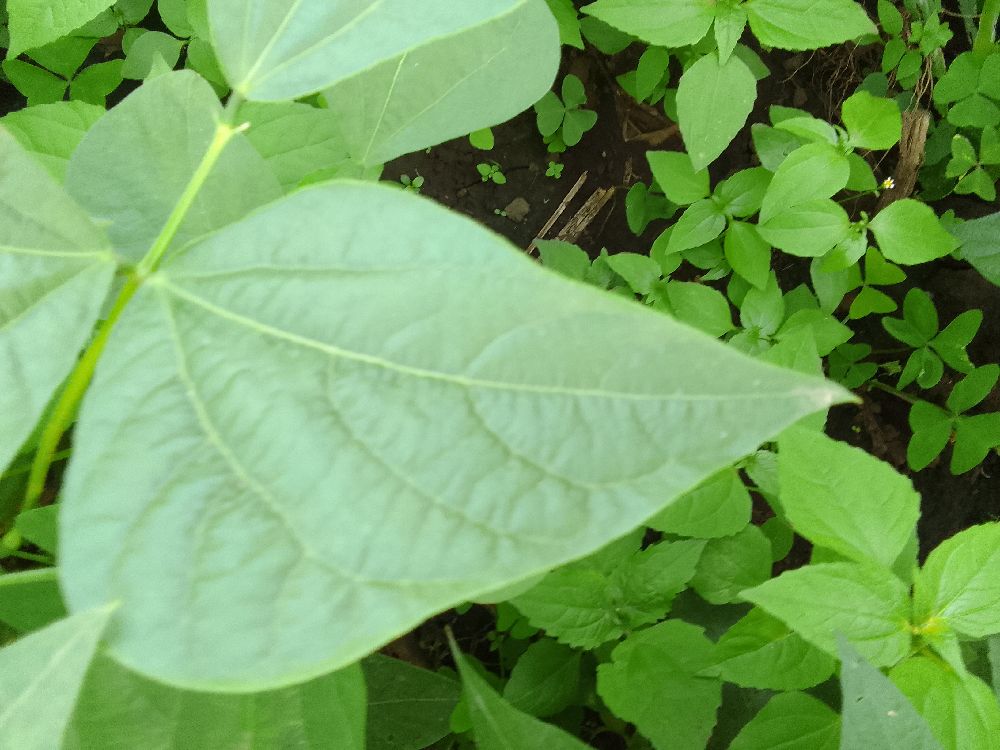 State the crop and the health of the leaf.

common bean, healthy
